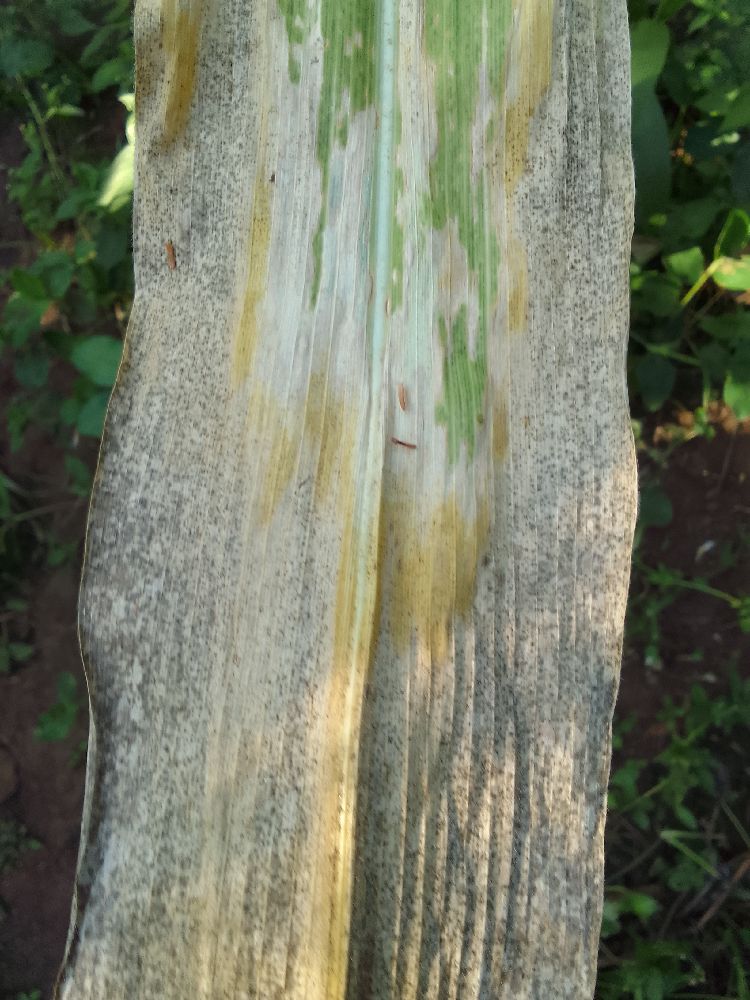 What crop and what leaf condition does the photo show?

maize, maize lethal necrosis
